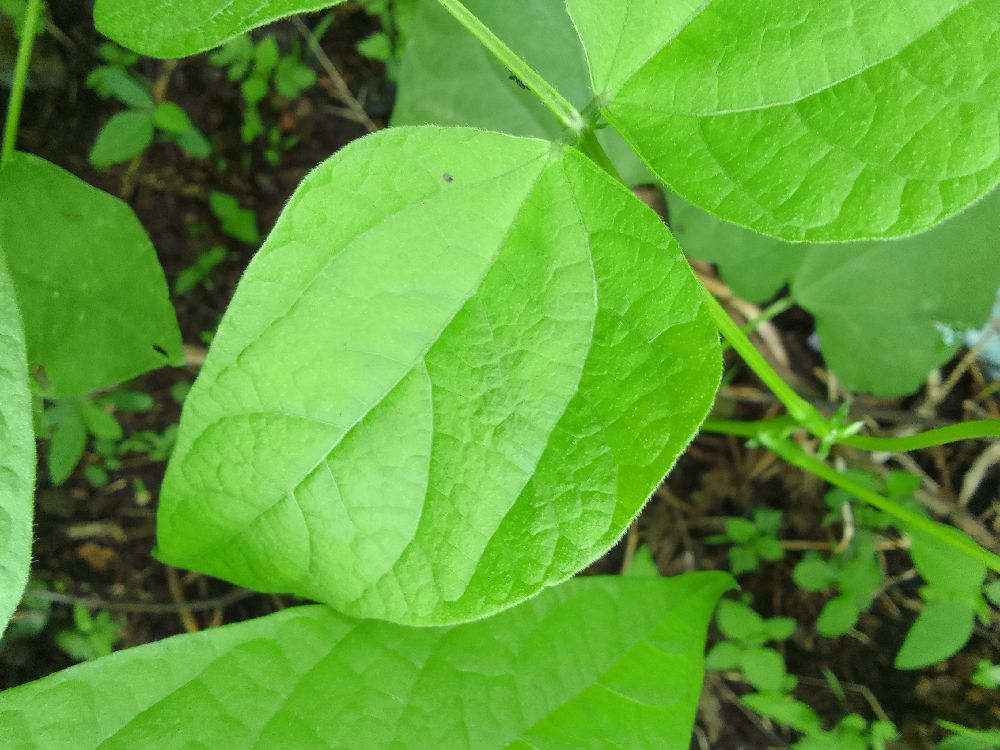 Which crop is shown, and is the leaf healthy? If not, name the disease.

common bean, healthy
